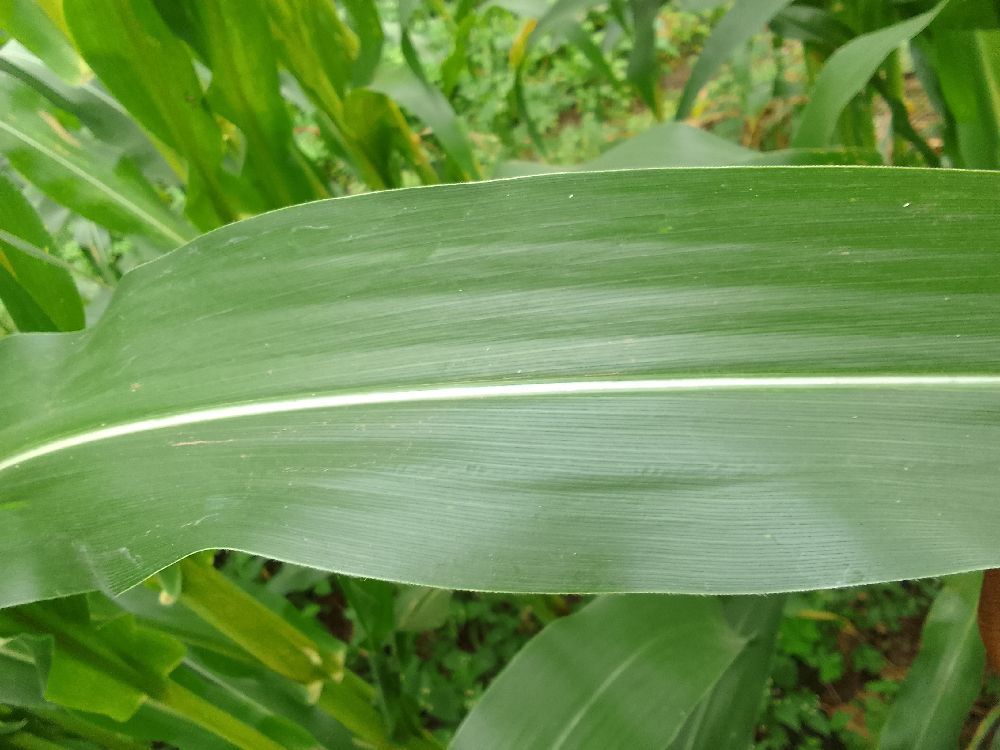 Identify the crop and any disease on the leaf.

maize, healthy
